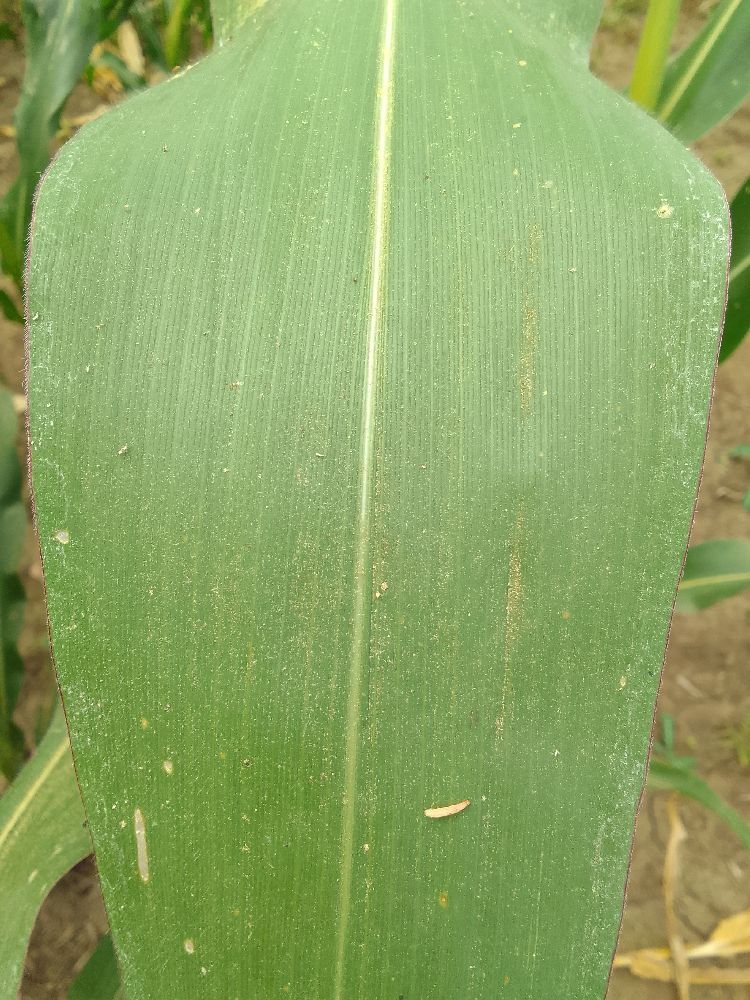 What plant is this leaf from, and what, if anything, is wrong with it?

maize, healthy
